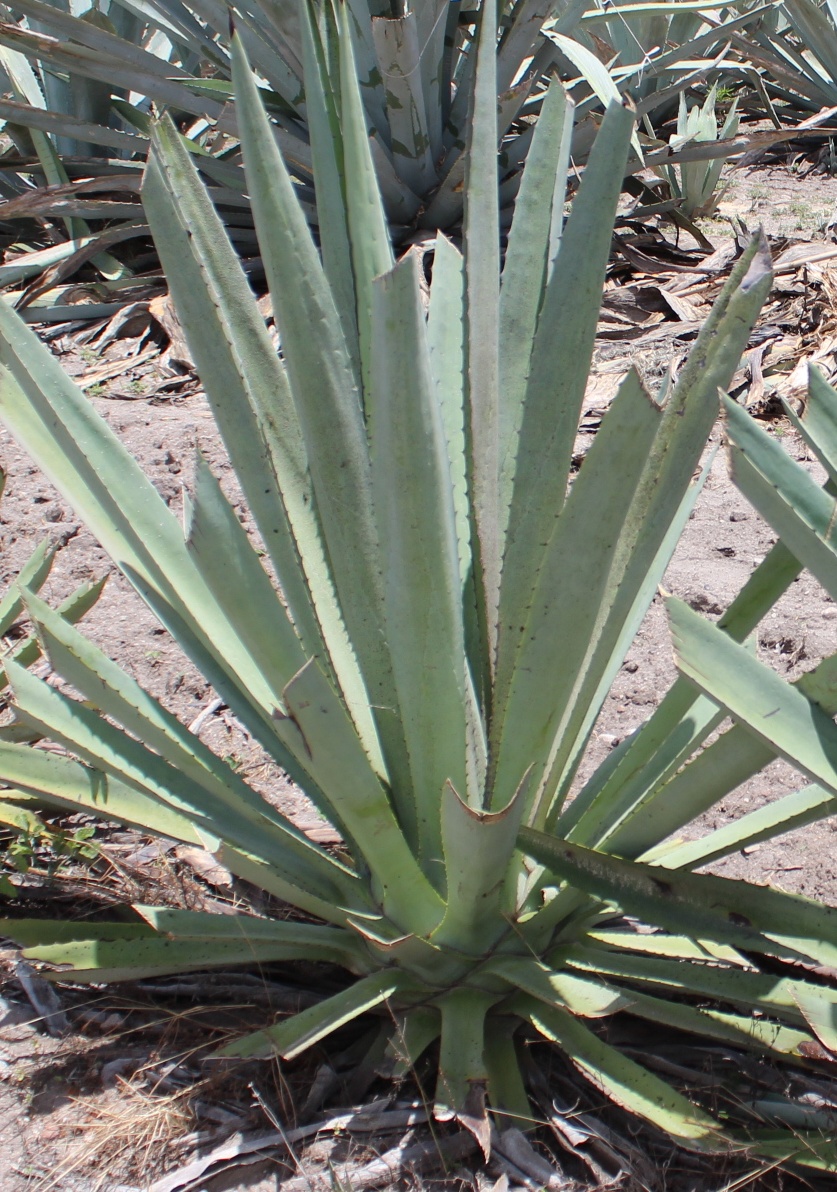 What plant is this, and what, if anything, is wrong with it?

agave, yellow
